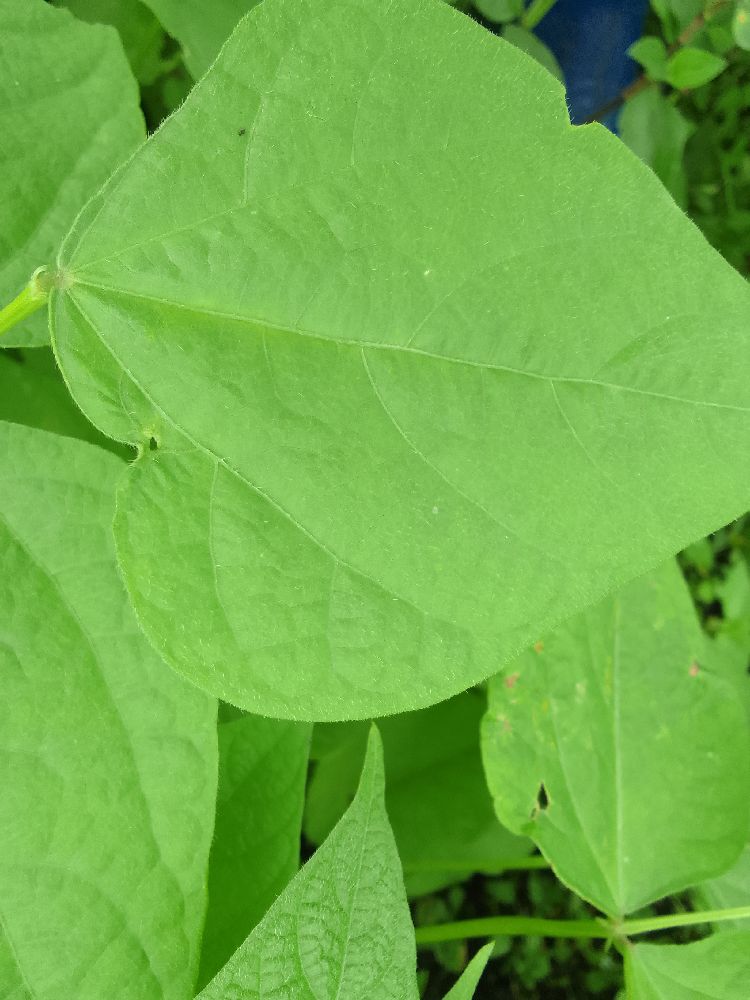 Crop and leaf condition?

common bean, healthy
